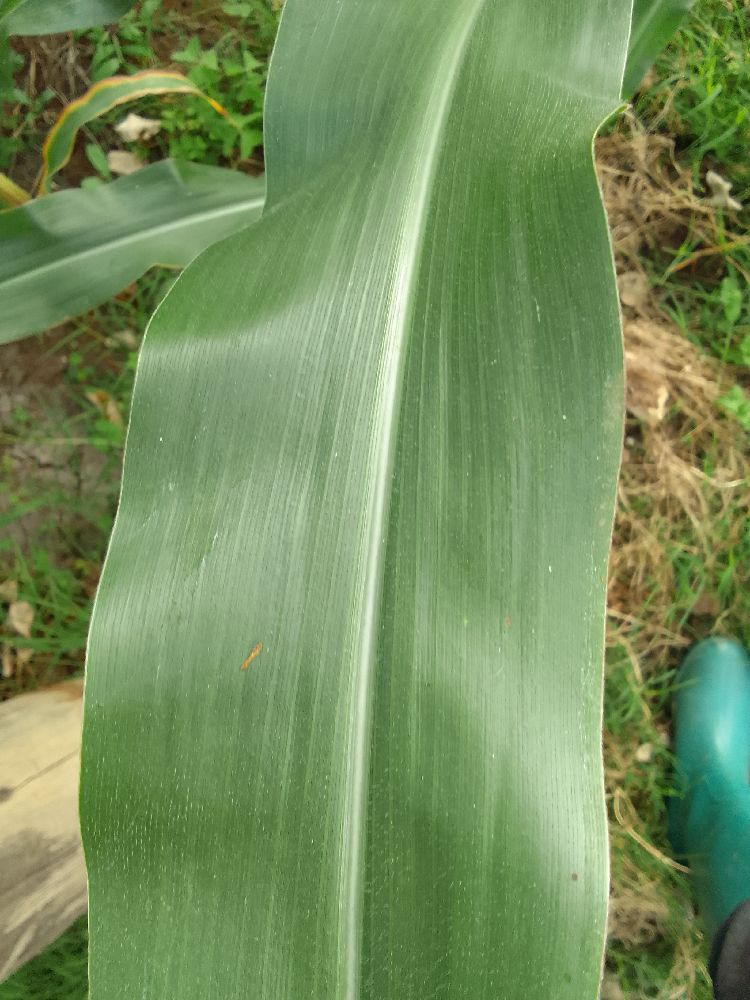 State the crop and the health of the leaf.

maize, healthy
